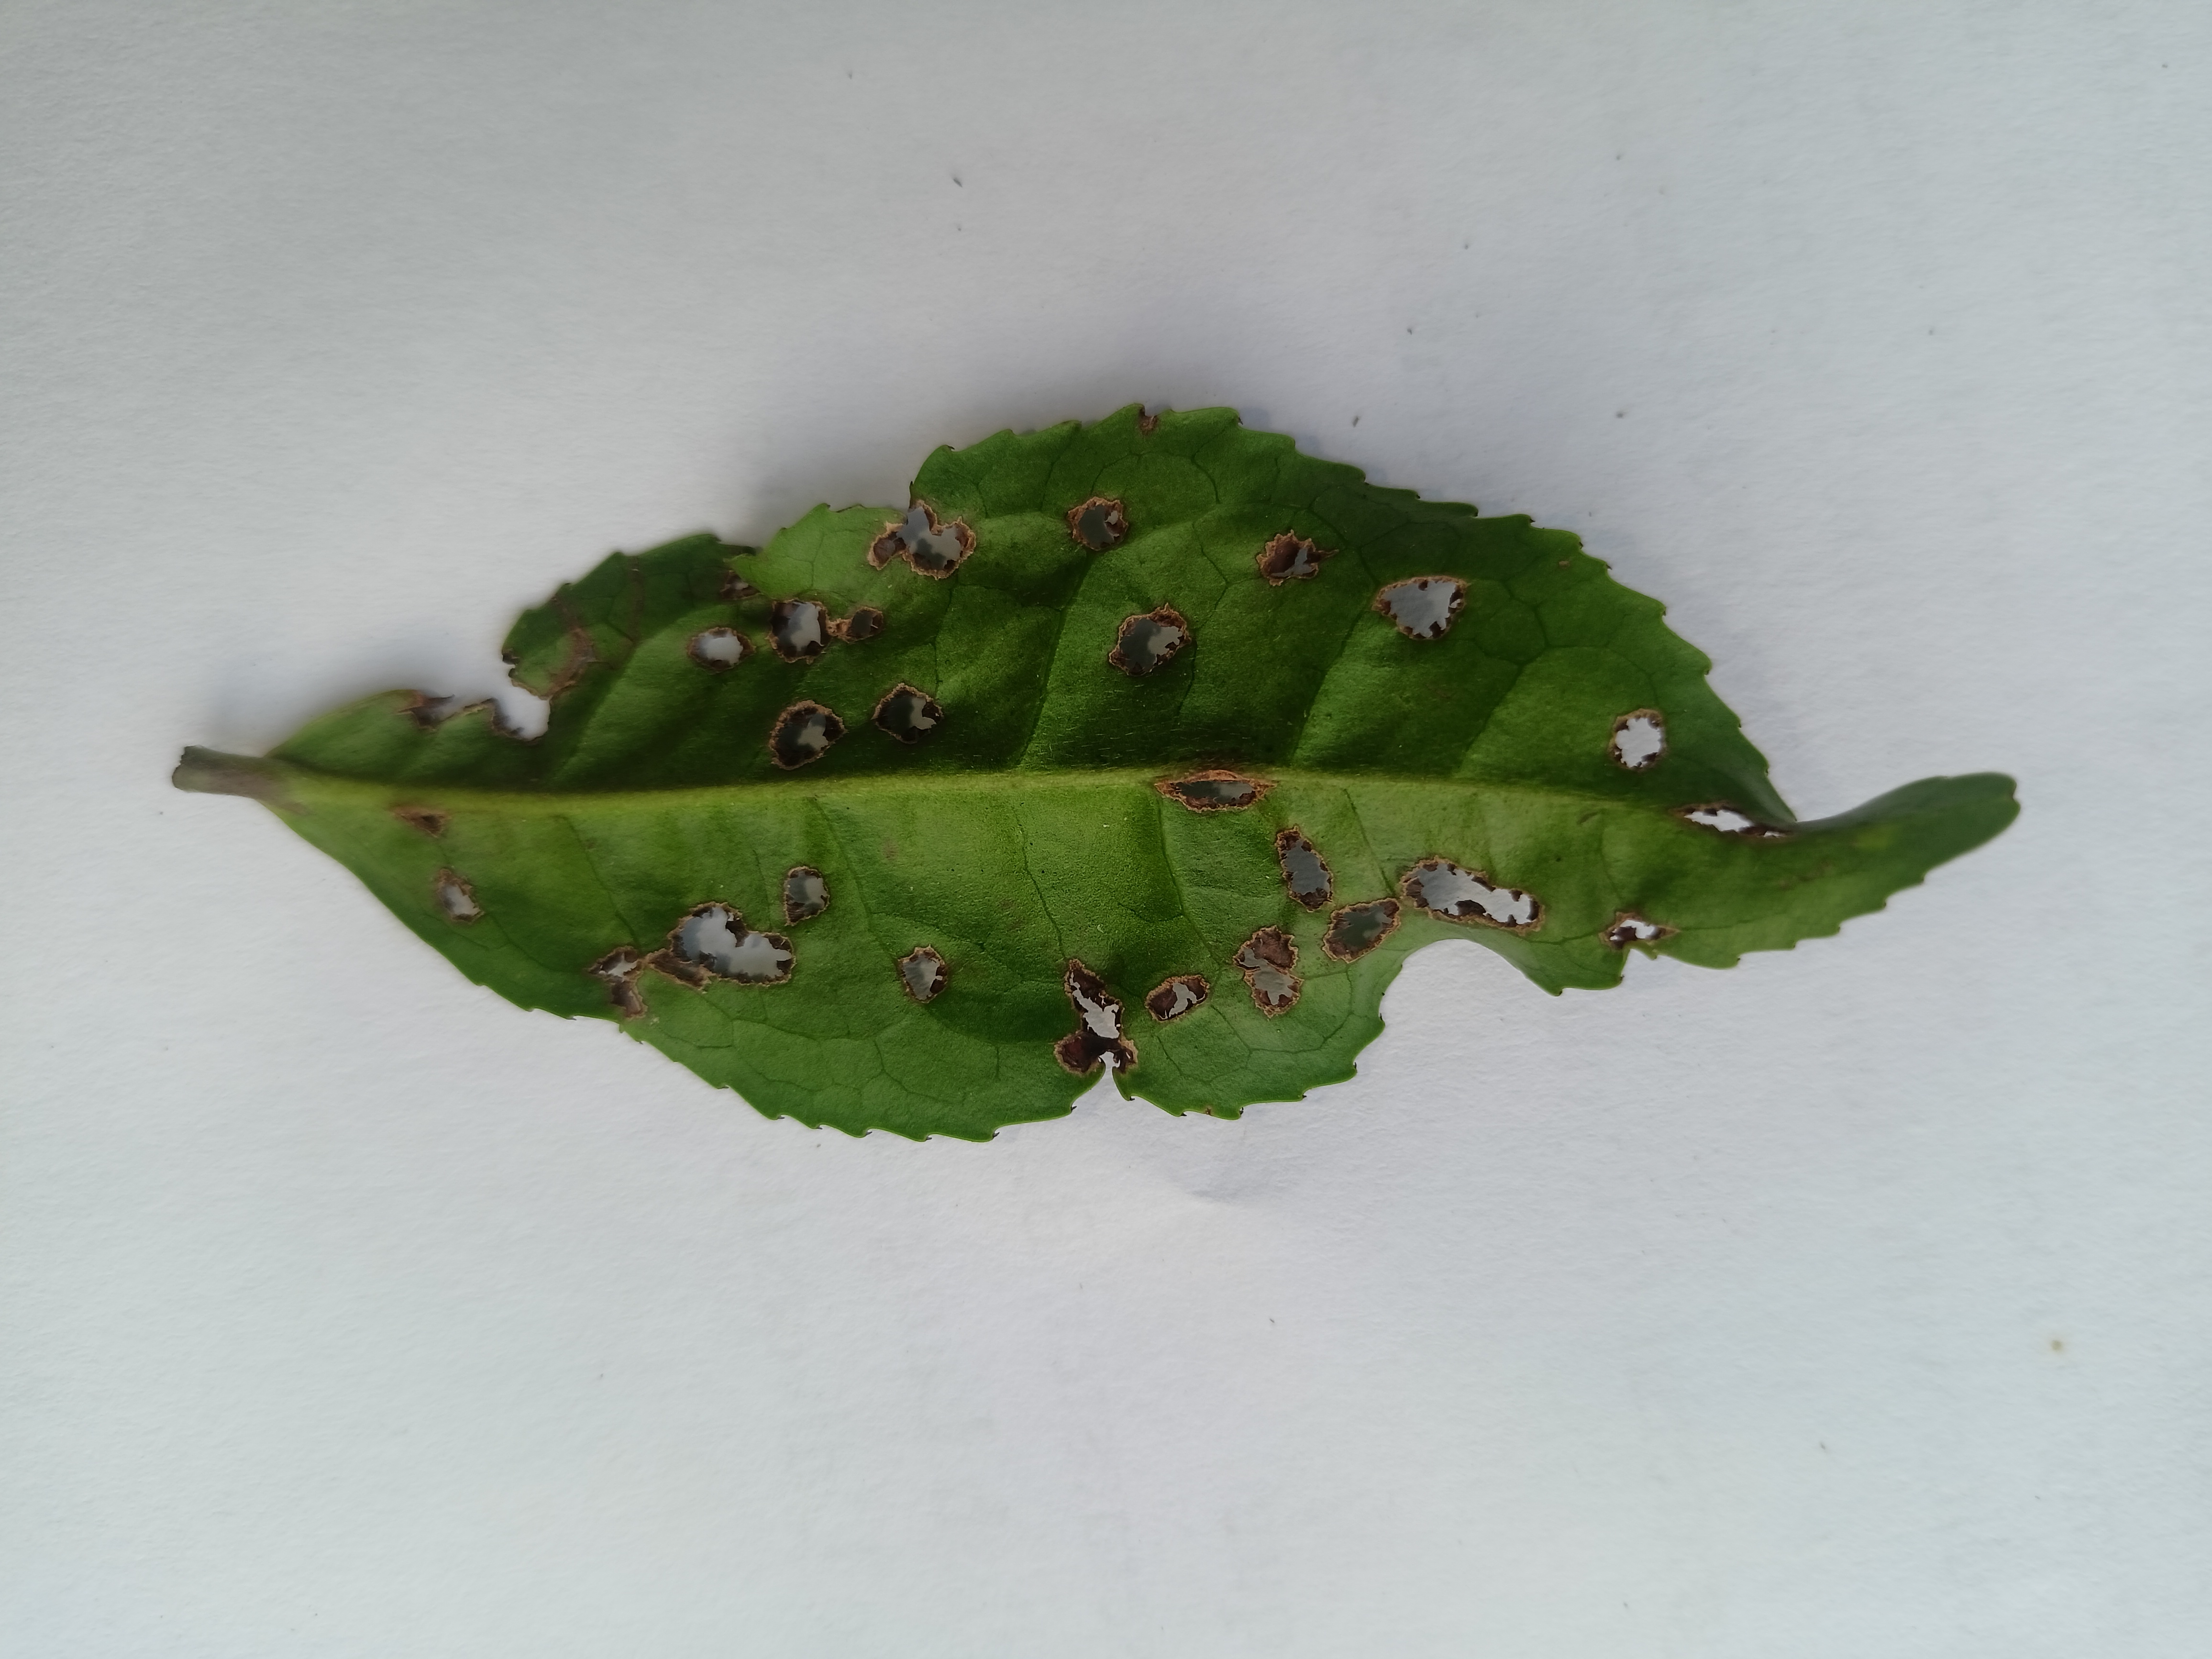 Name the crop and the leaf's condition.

tea, helopeltis
